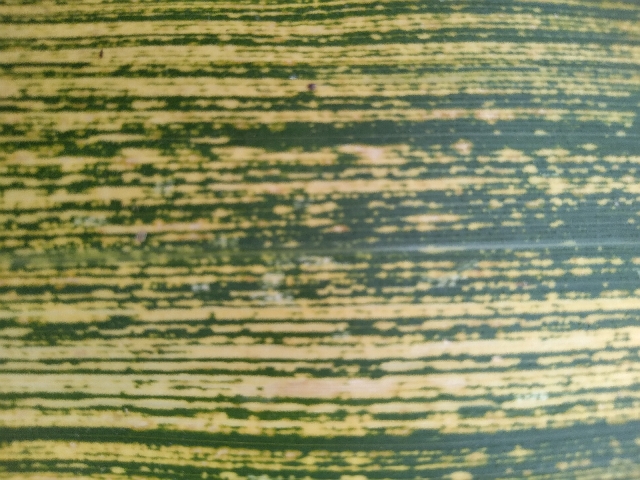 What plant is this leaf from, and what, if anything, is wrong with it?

maize, maize streak virus
